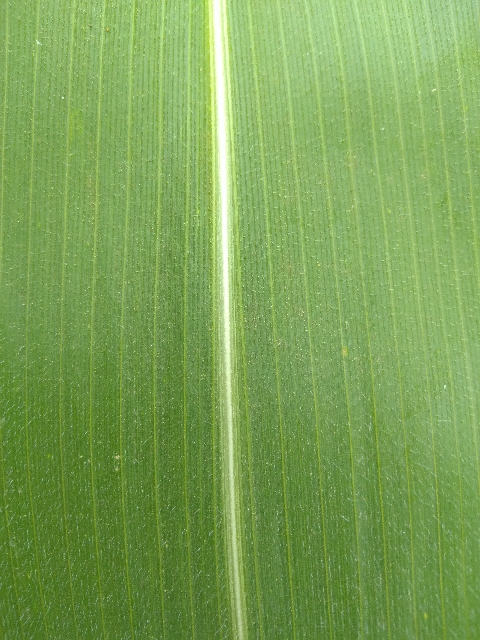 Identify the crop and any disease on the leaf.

maize, healthy
